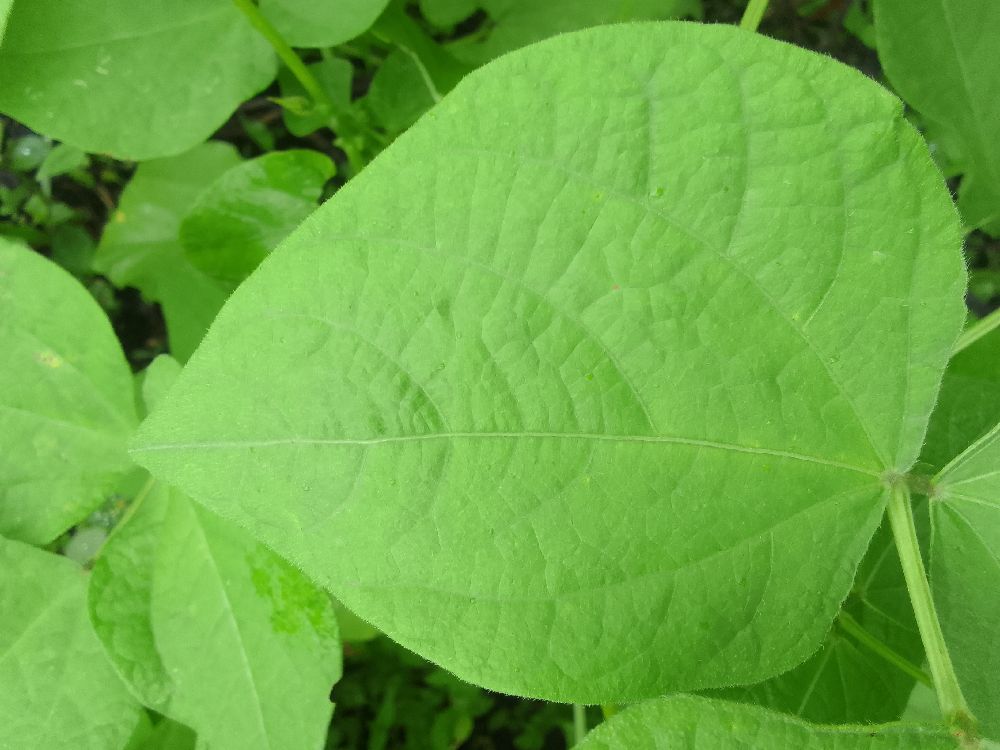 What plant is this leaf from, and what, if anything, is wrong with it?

common bean, healthy
